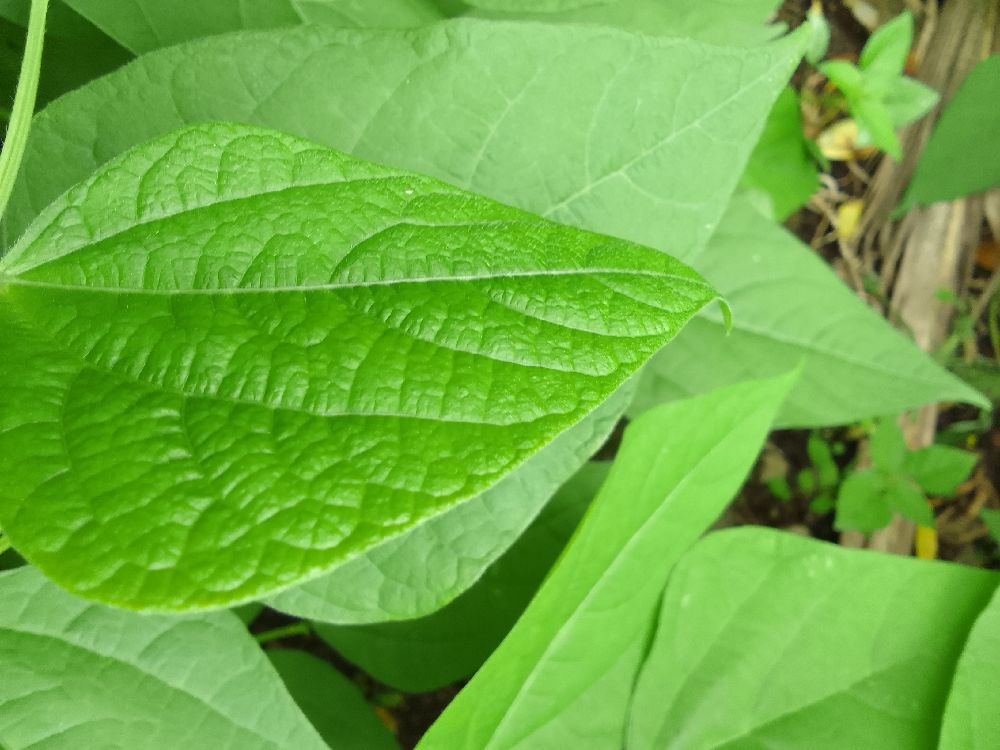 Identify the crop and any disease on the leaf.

common bean, healthy
